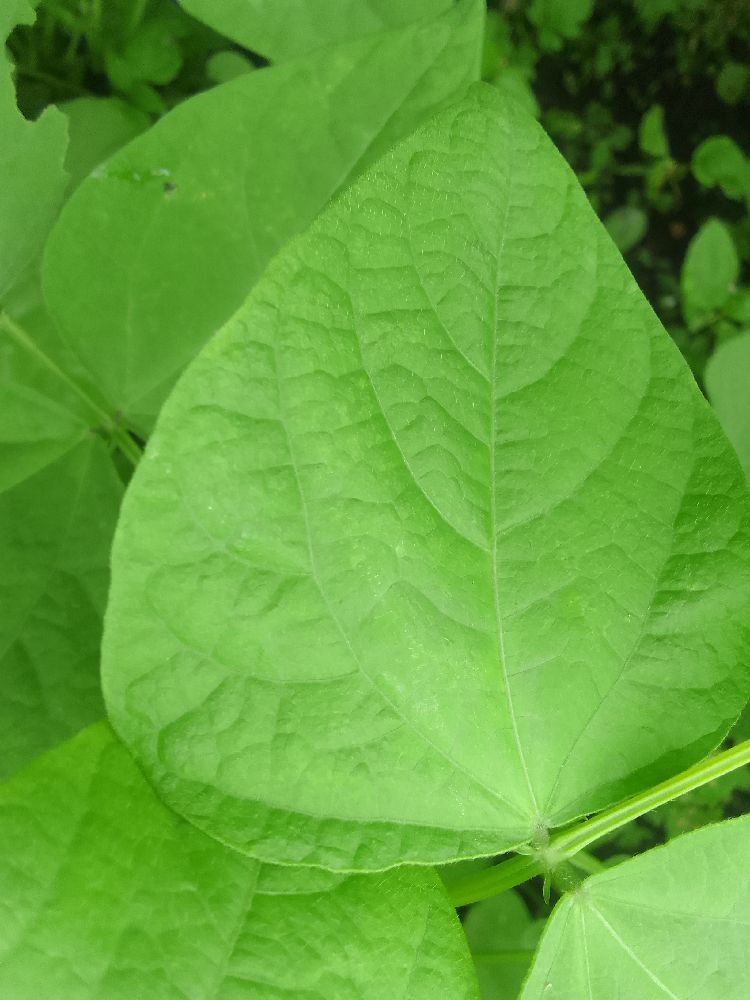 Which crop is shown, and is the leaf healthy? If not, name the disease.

common bean, healthy
